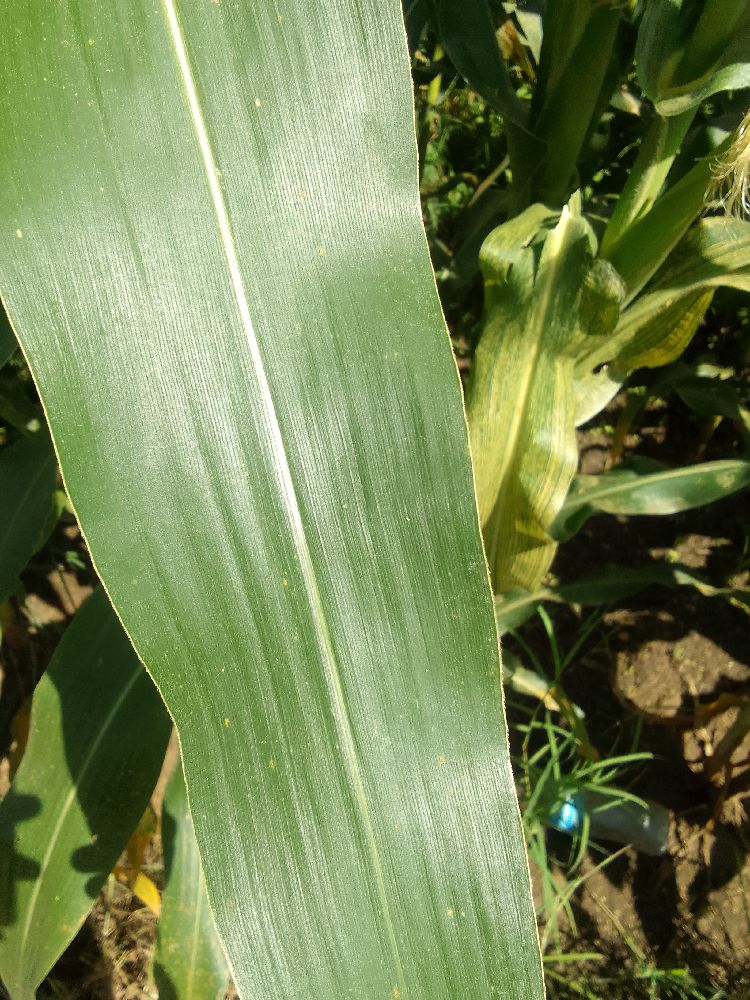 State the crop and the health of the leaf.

maize, healthy
